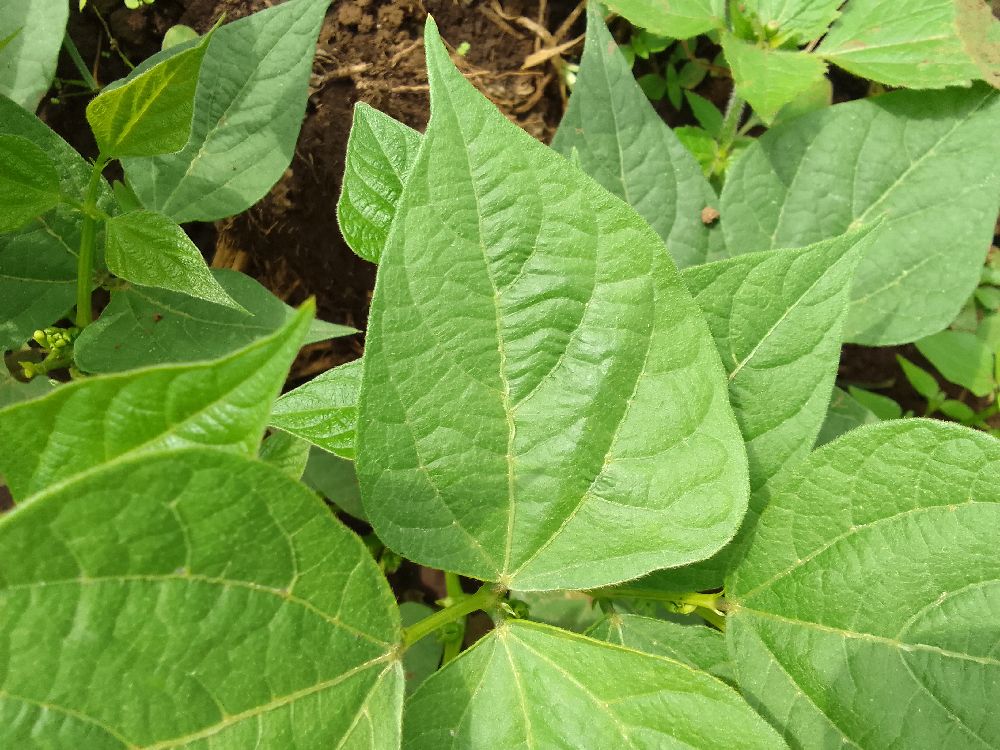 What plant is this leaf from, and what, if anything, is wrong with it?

common bean, healthy
